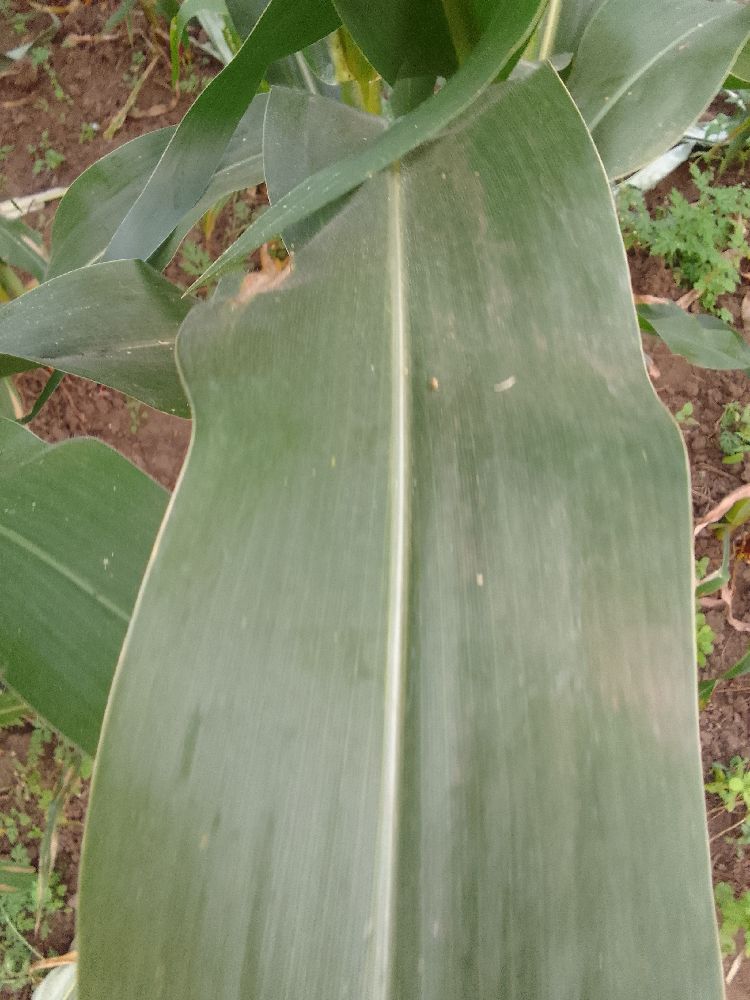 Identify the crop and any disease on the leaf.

maize, healthy
